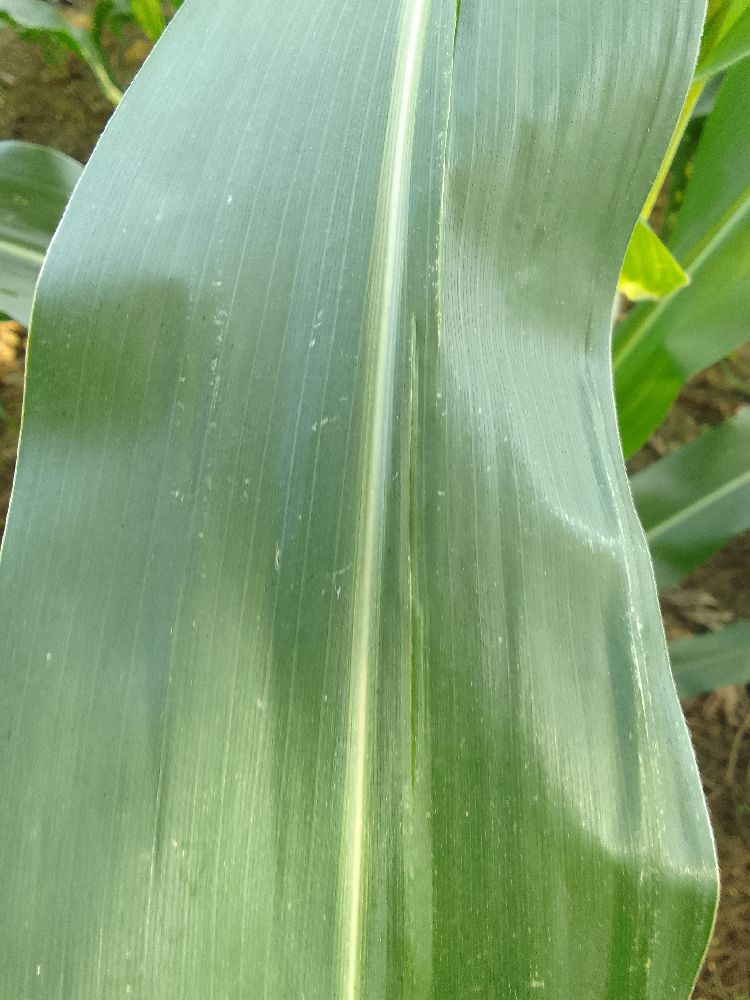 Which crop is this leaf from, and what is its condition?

maize, healthy
